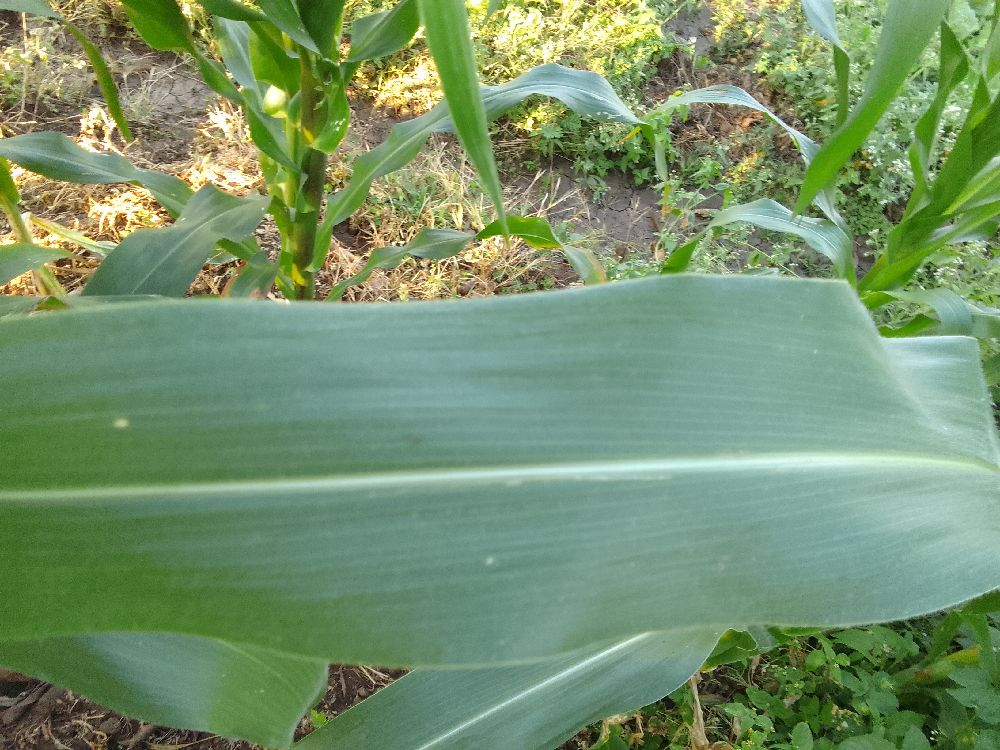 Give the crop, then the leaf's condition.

maize, healthy
